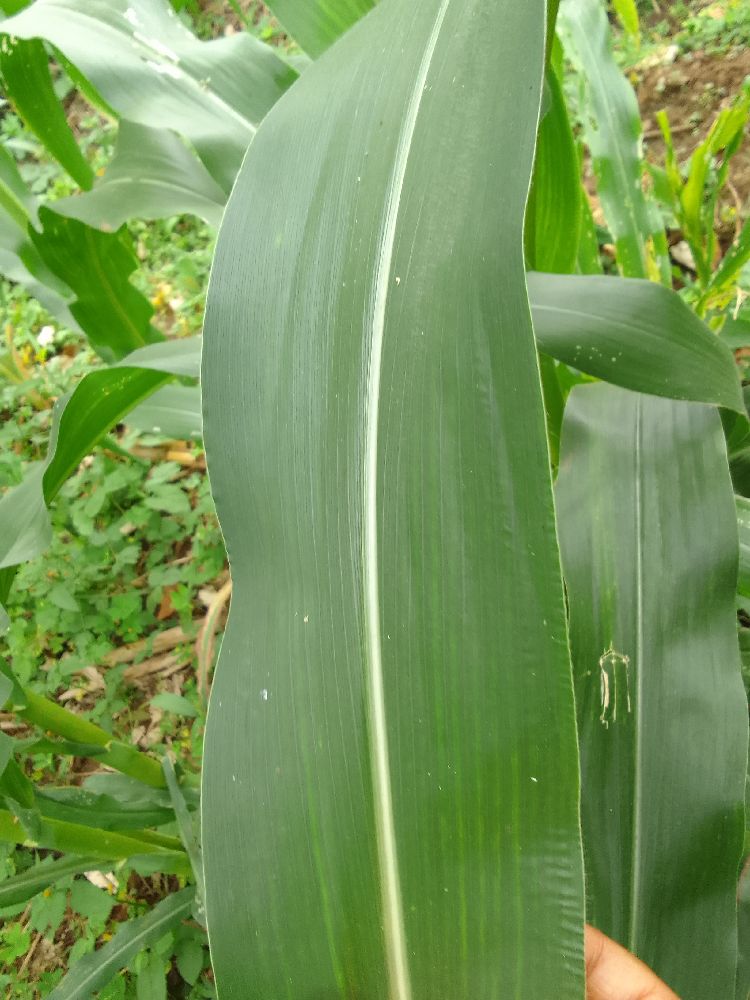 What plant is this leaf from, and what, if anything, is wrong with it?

maize, healthy
